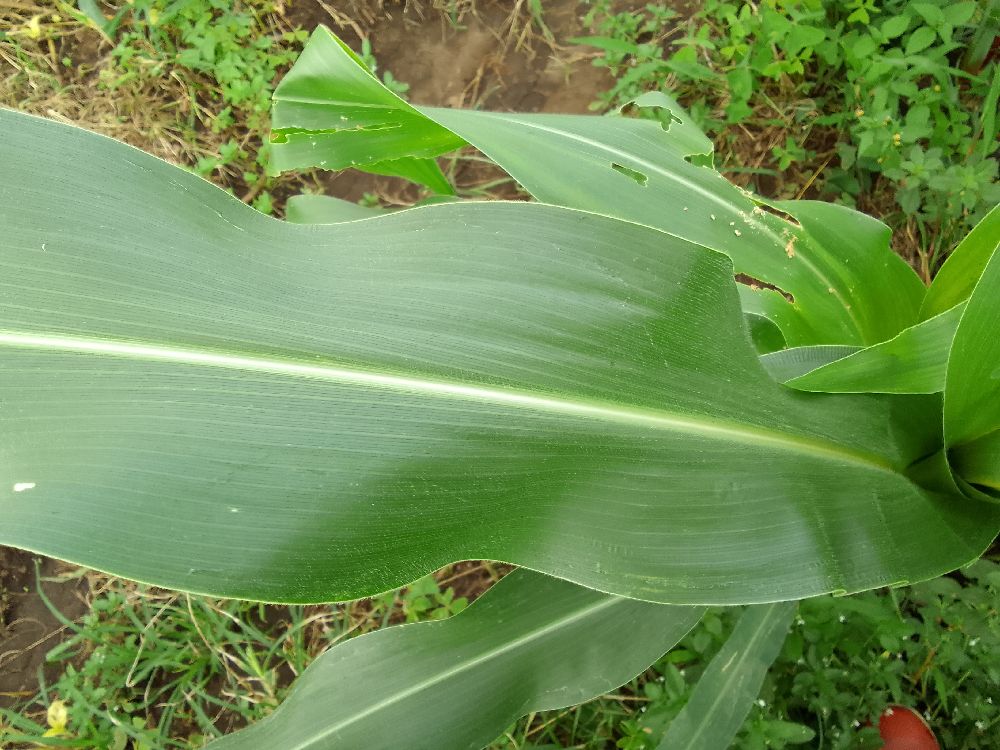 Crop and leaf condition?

maize, healthy
